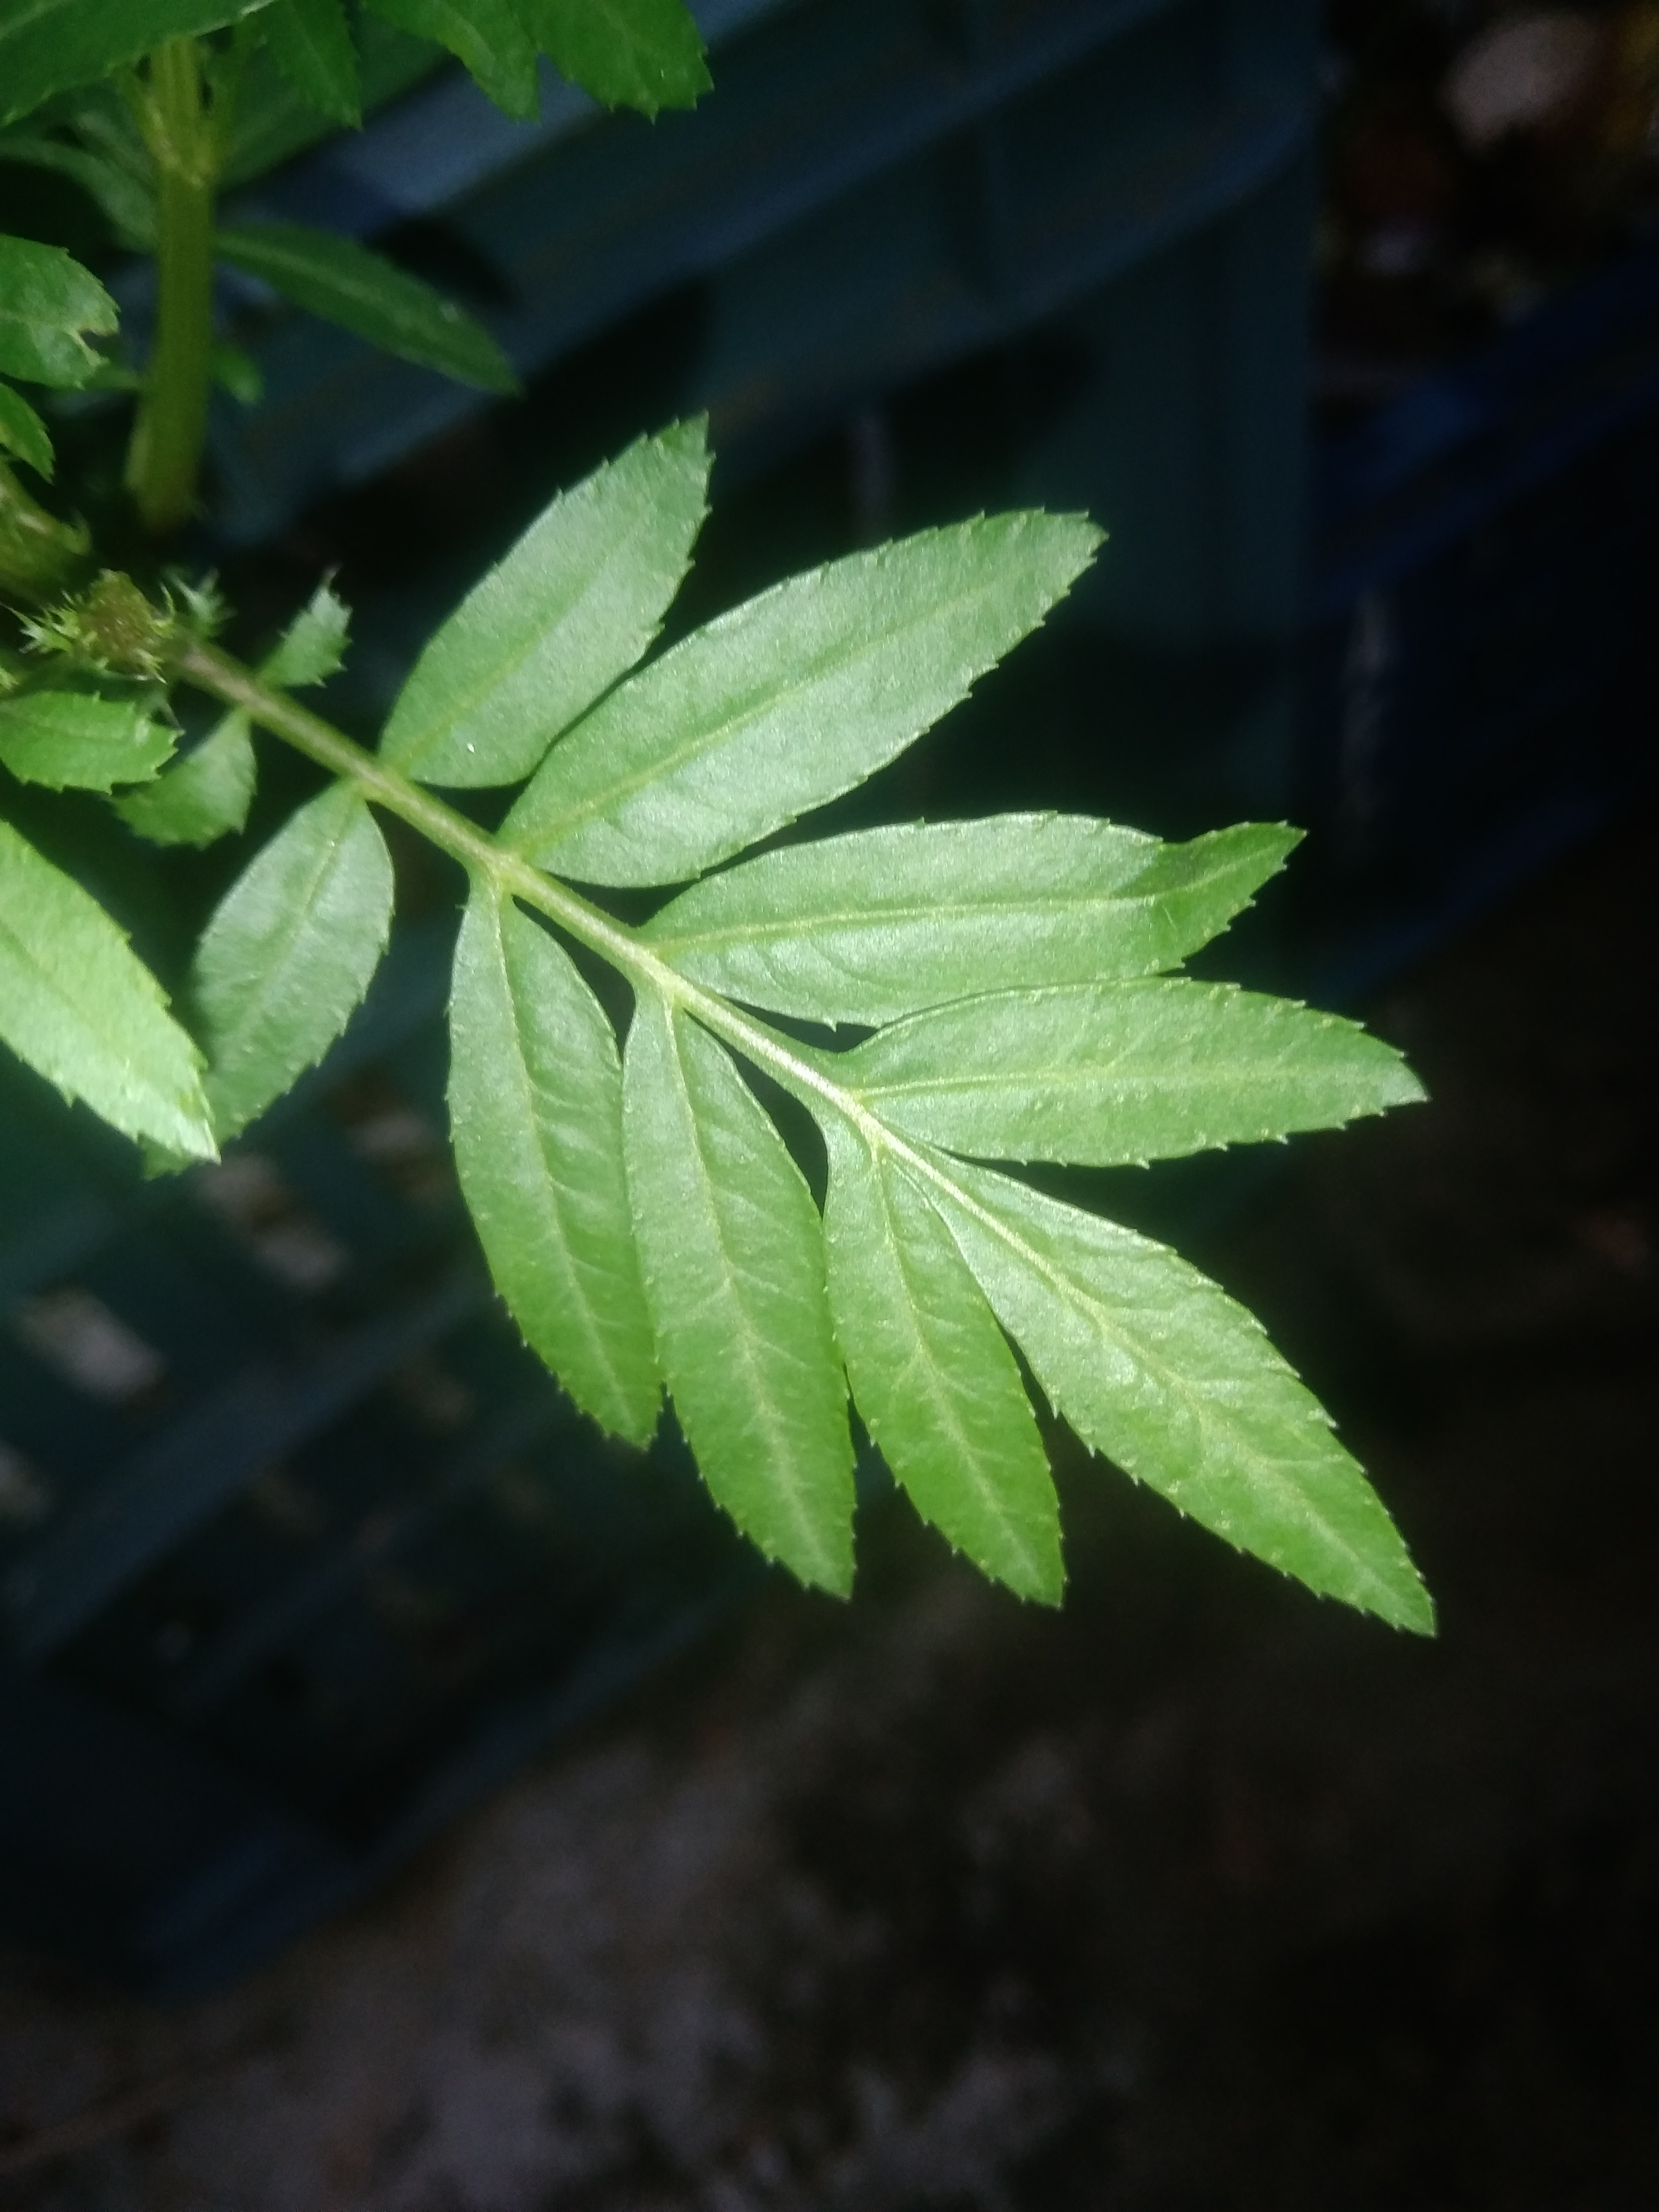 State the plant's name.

marigold
